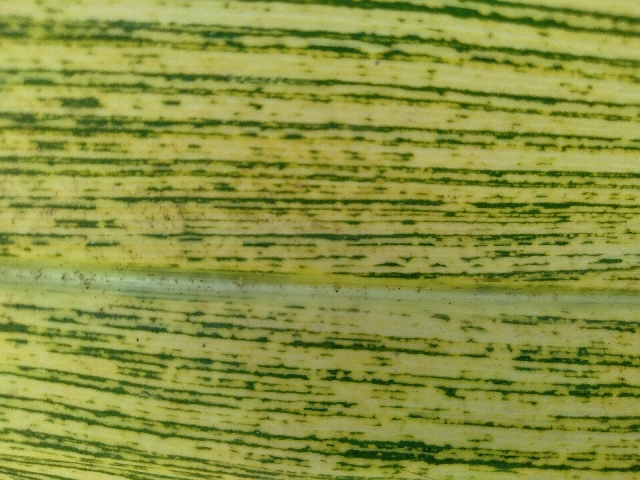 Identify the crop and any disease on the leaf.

maize, maize streak virus
